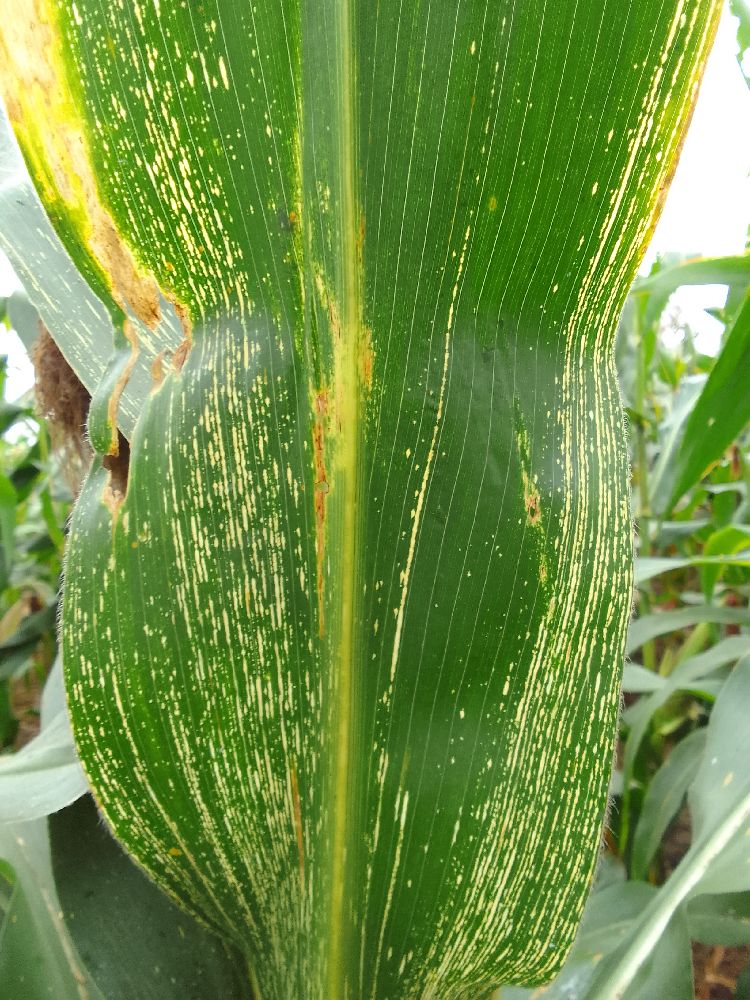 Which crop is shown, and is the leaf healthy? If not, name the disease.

maize, maize streak virus
